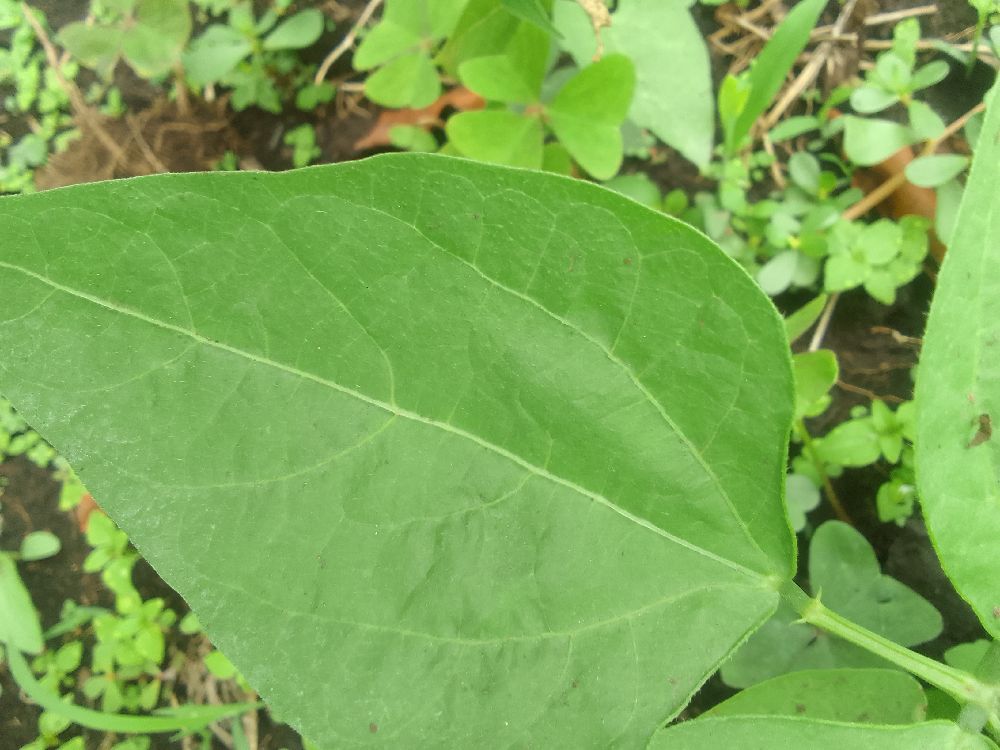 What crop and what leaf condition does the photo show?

common bean, healthy
